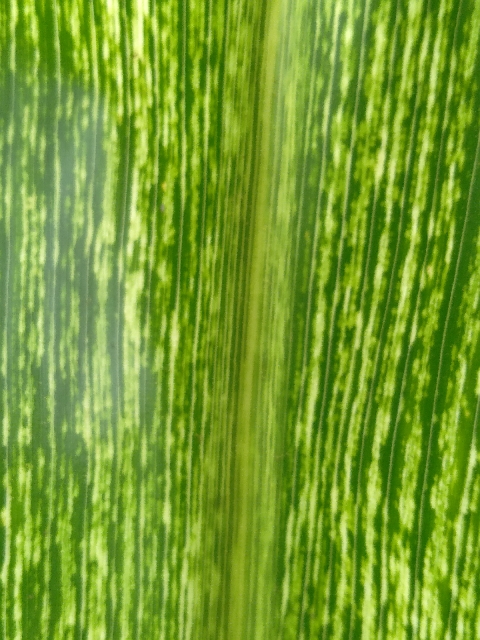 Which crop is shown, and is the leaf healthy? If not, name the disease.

maize, maize streak virus
